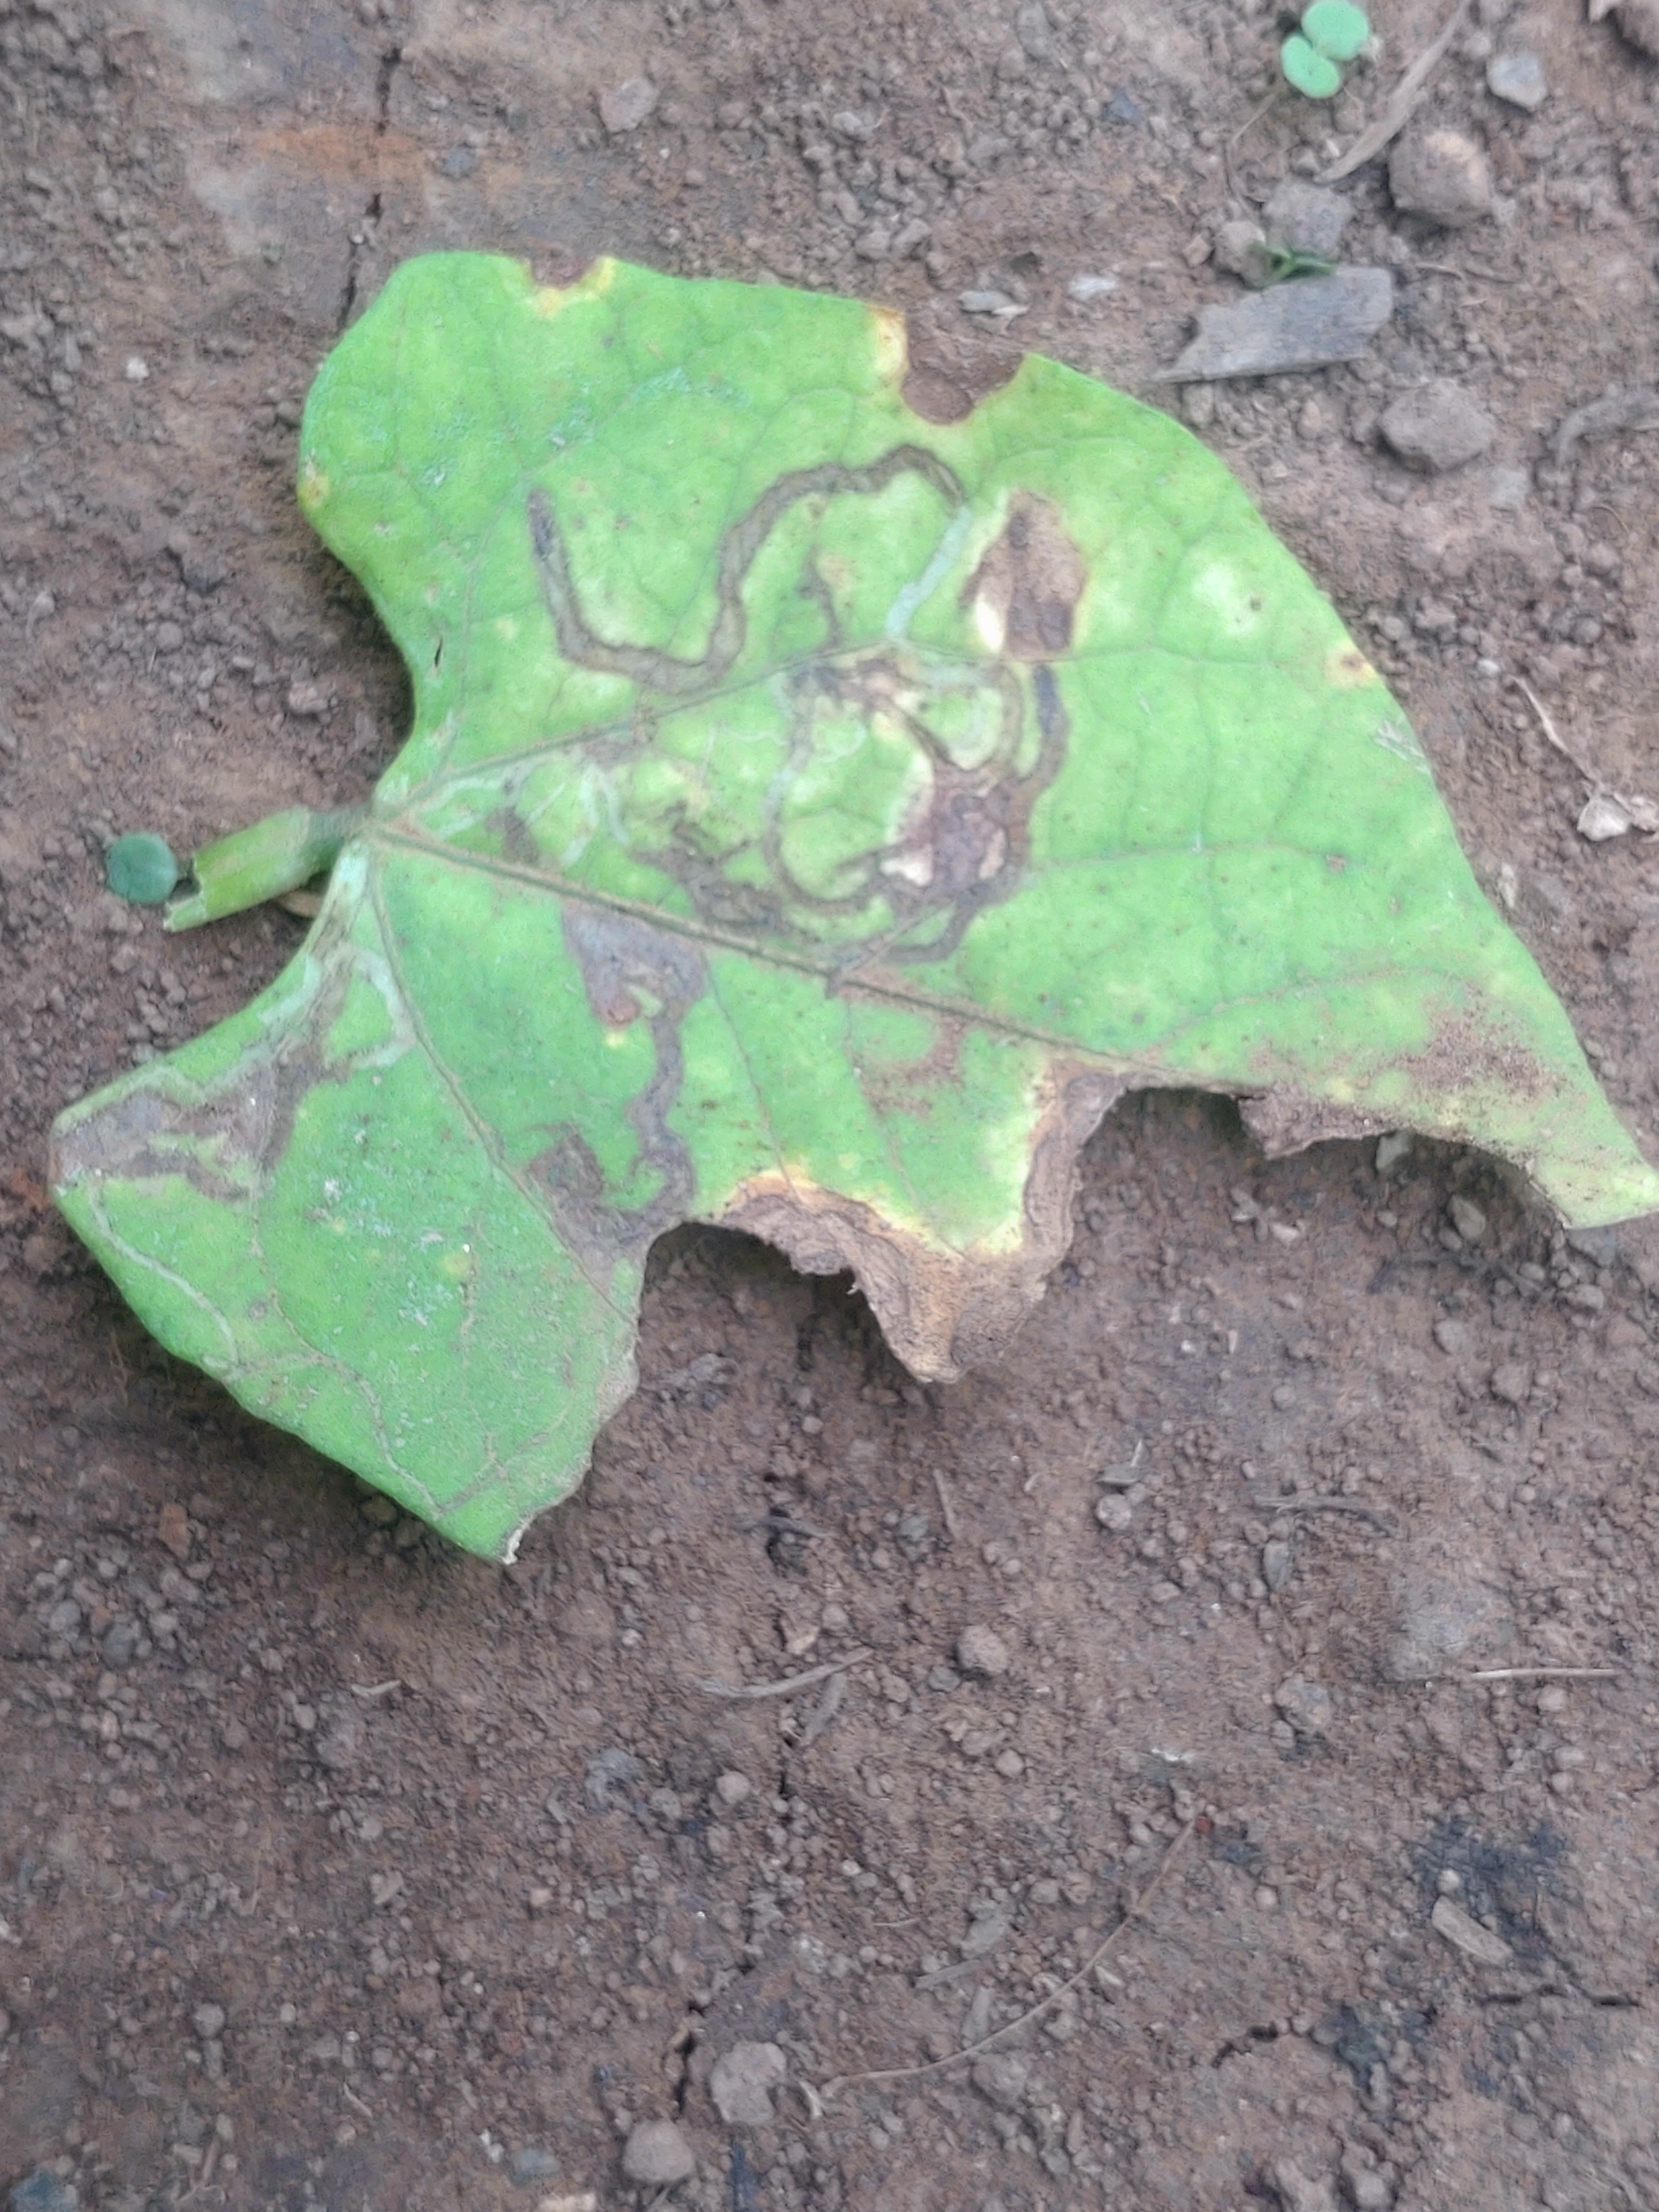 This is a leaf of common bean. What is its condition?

anthracnose
